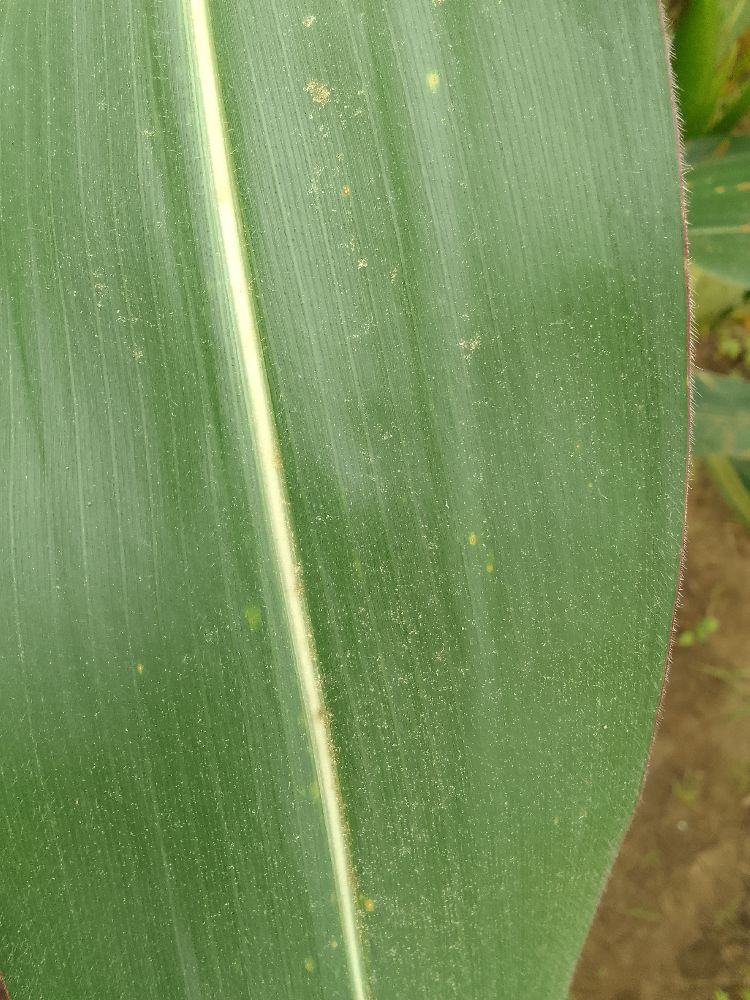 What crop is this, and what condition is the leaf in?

maize, healthy
